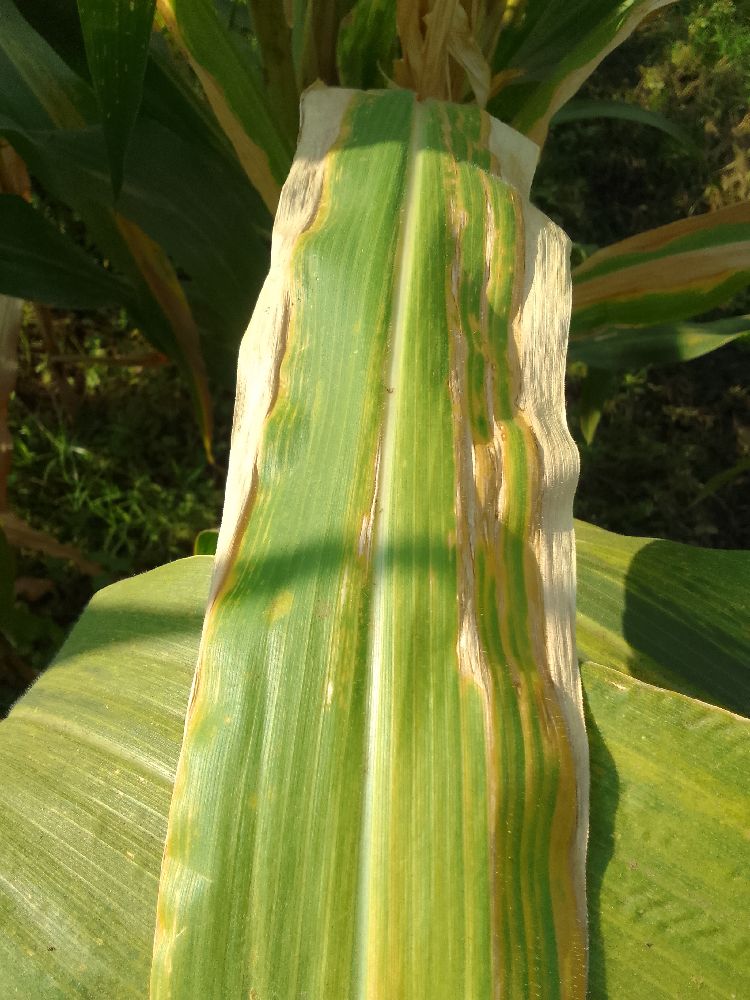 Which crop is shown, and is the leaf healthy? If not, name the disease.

maize, maize lethal necrosis
